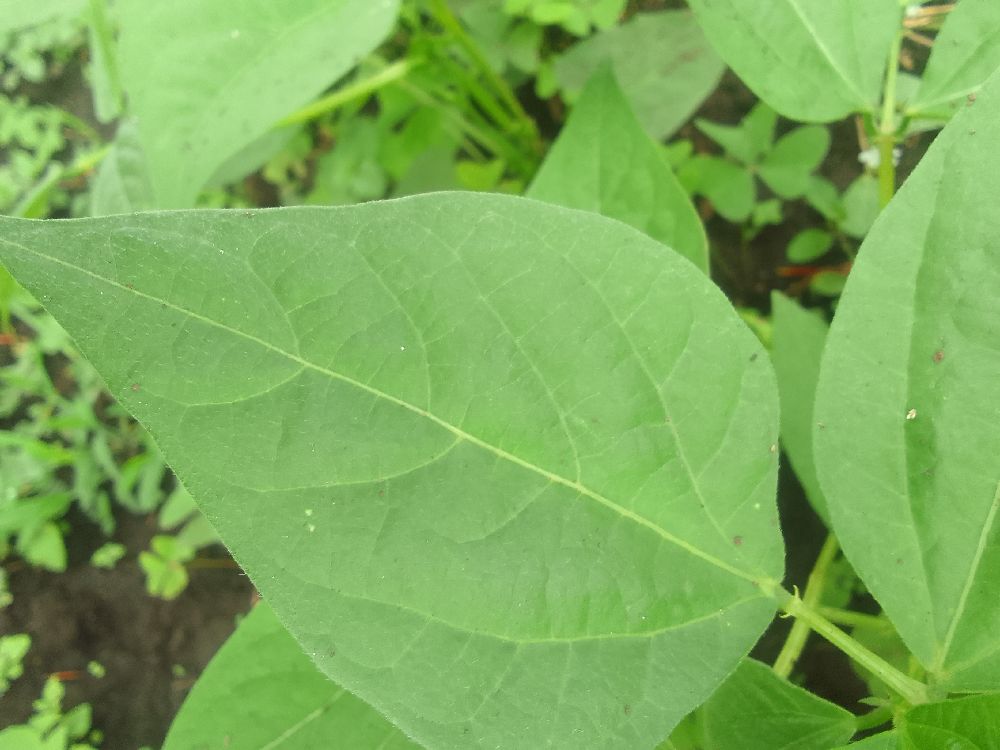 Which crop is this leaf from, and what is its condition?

common bean, healthy
